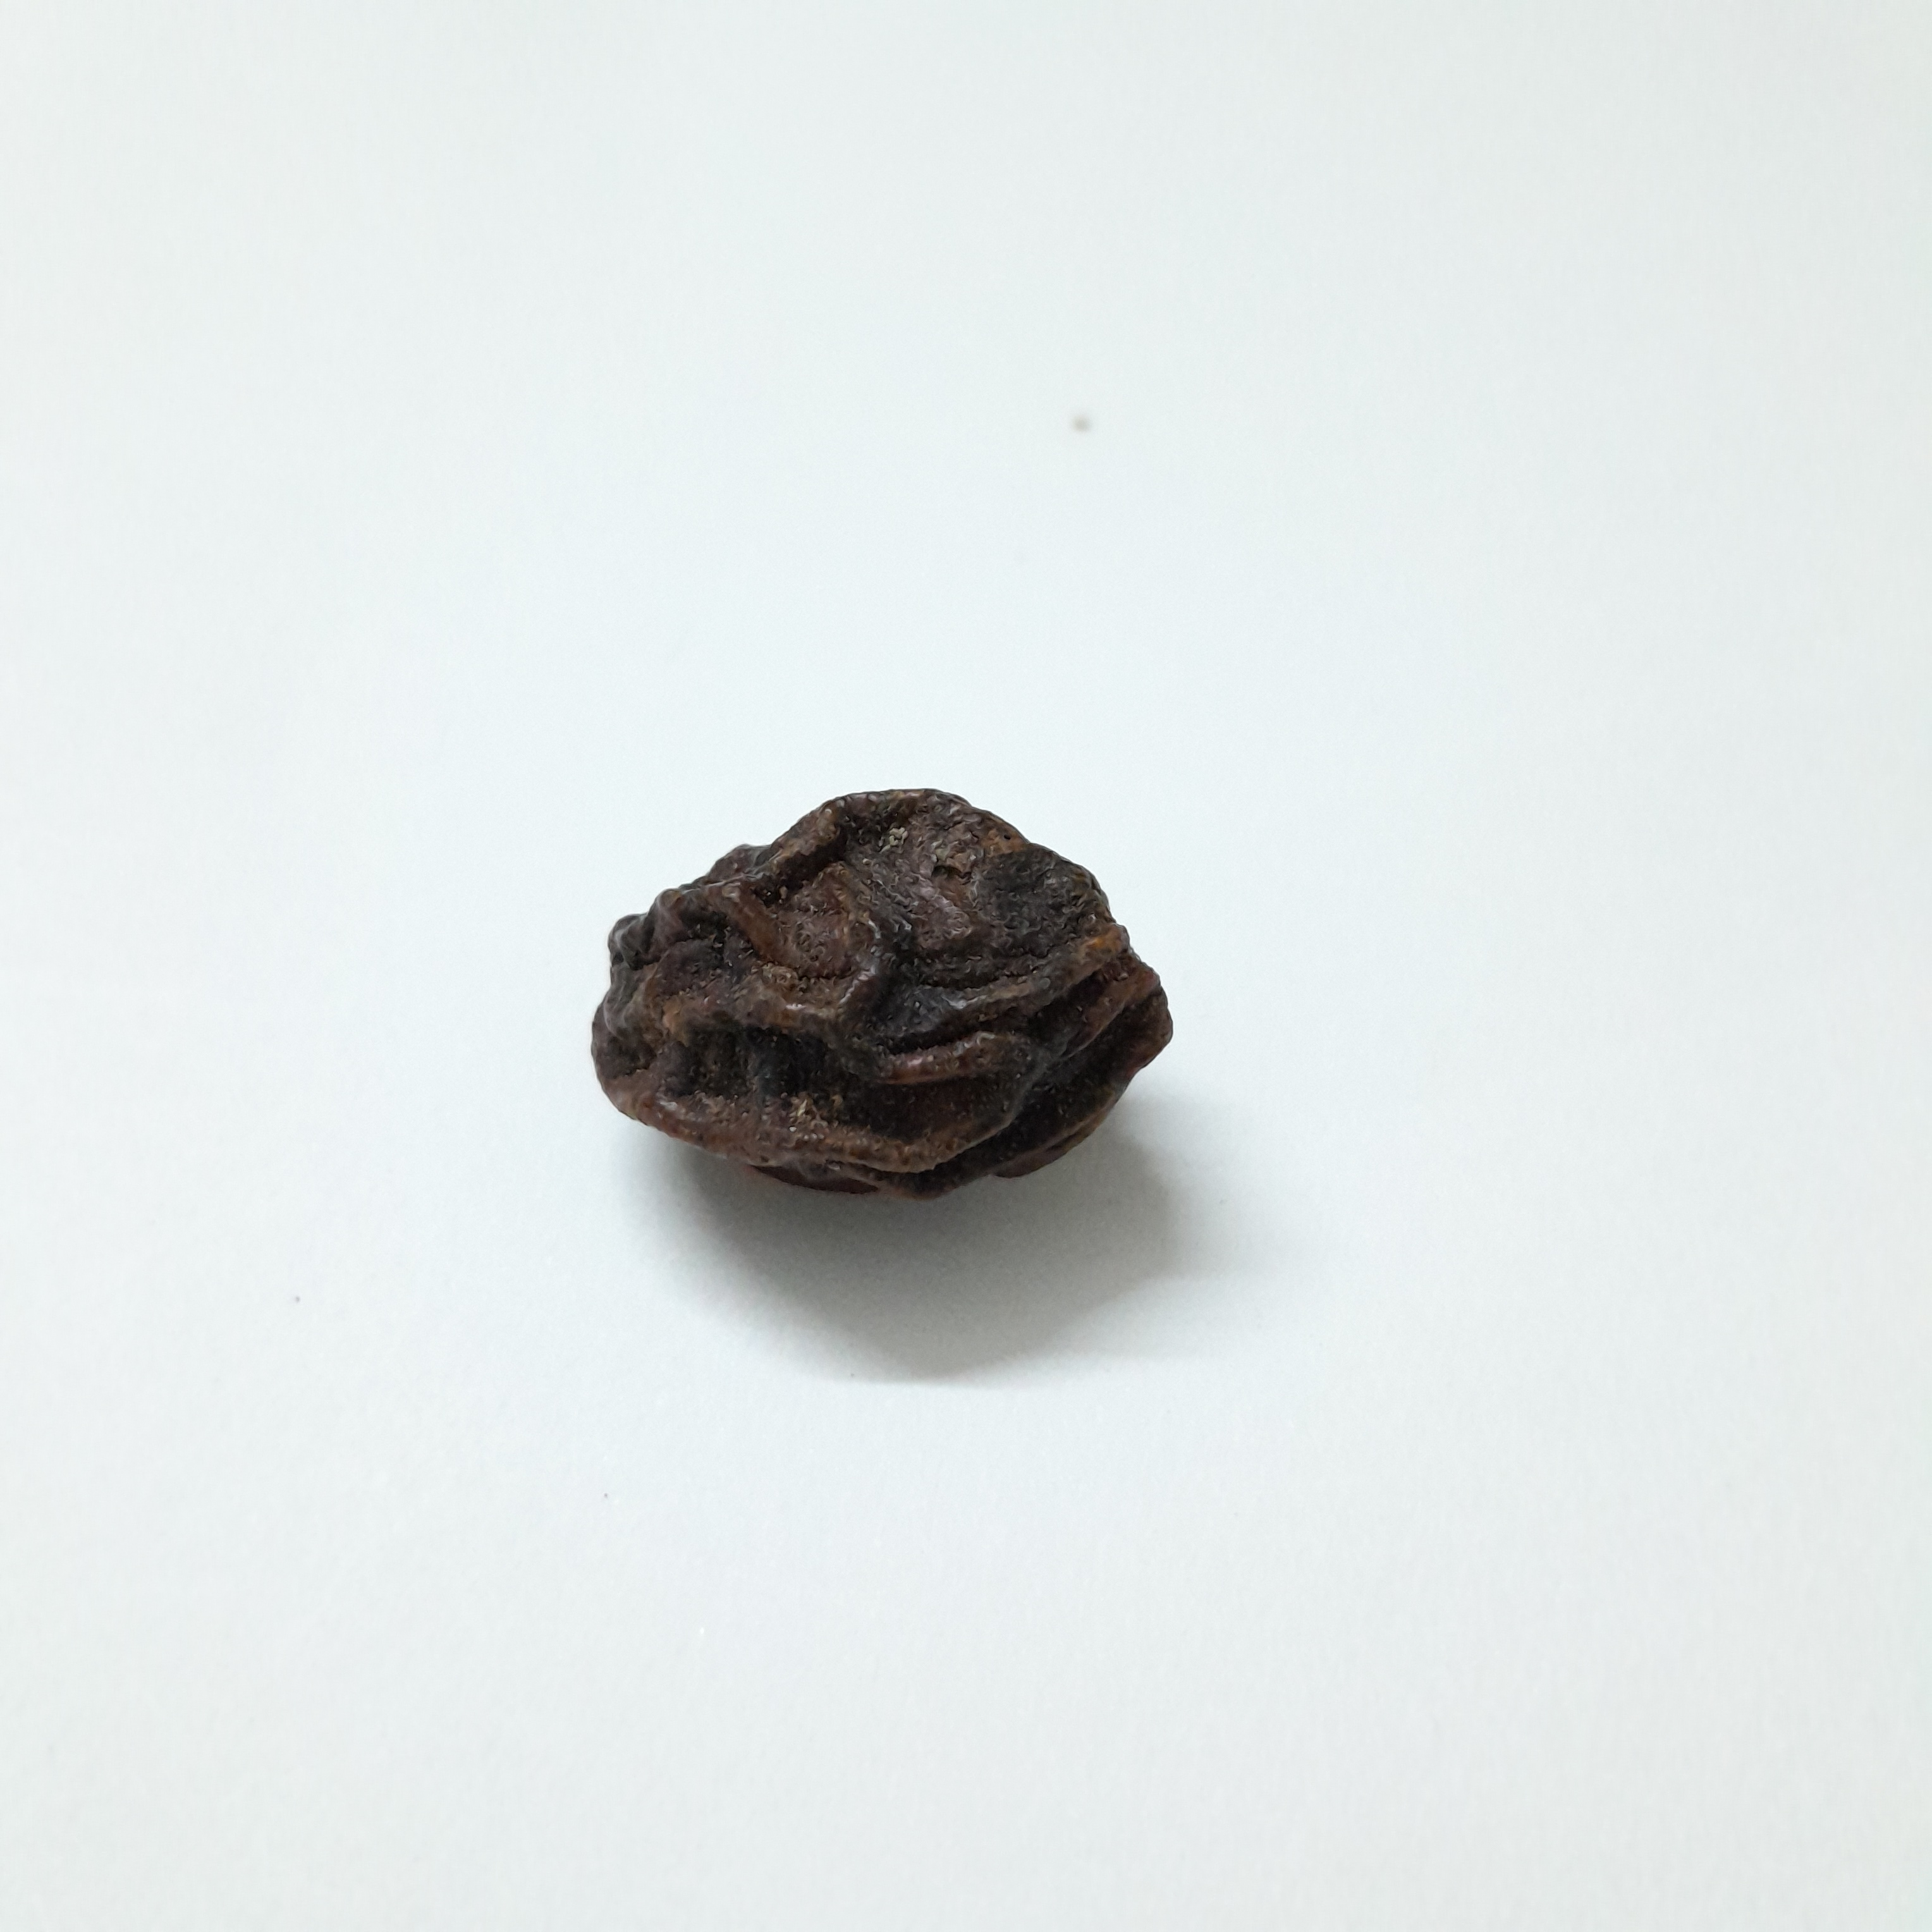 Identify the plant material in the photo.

kadukharik
